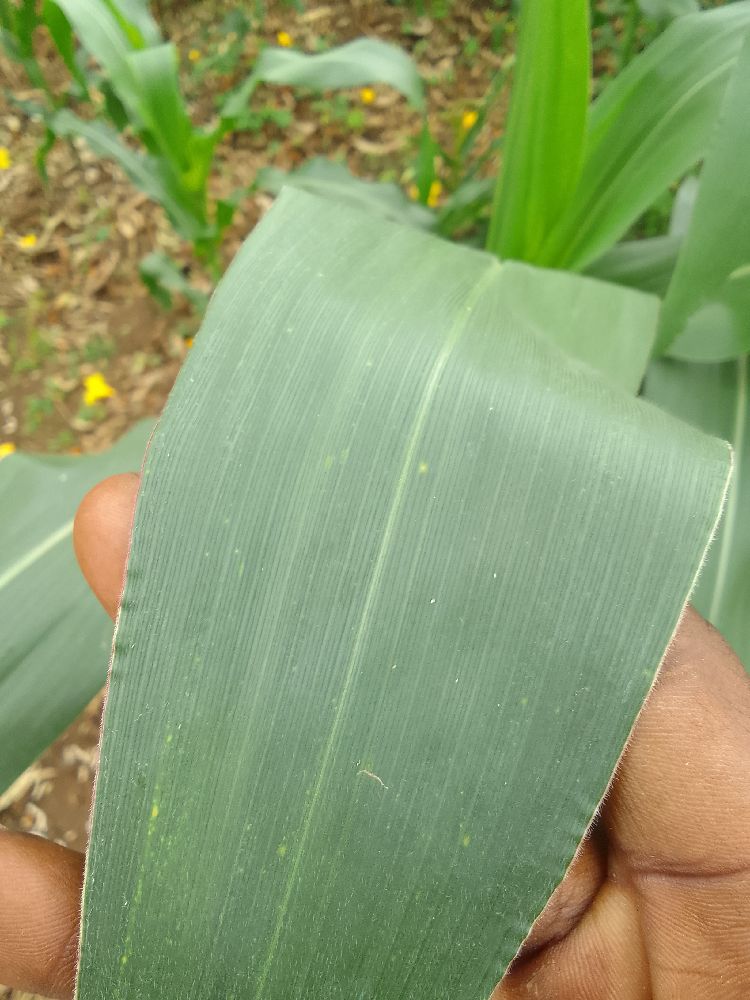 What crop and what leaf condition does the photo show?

maize, healthy
